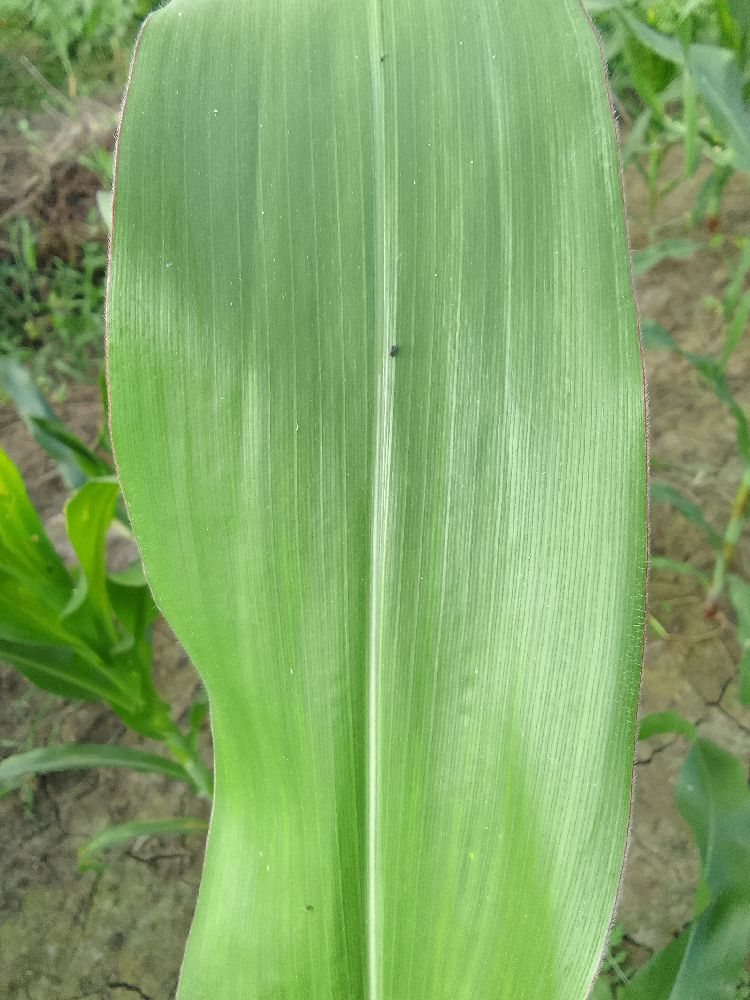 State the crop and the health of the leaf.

maize, healthy
